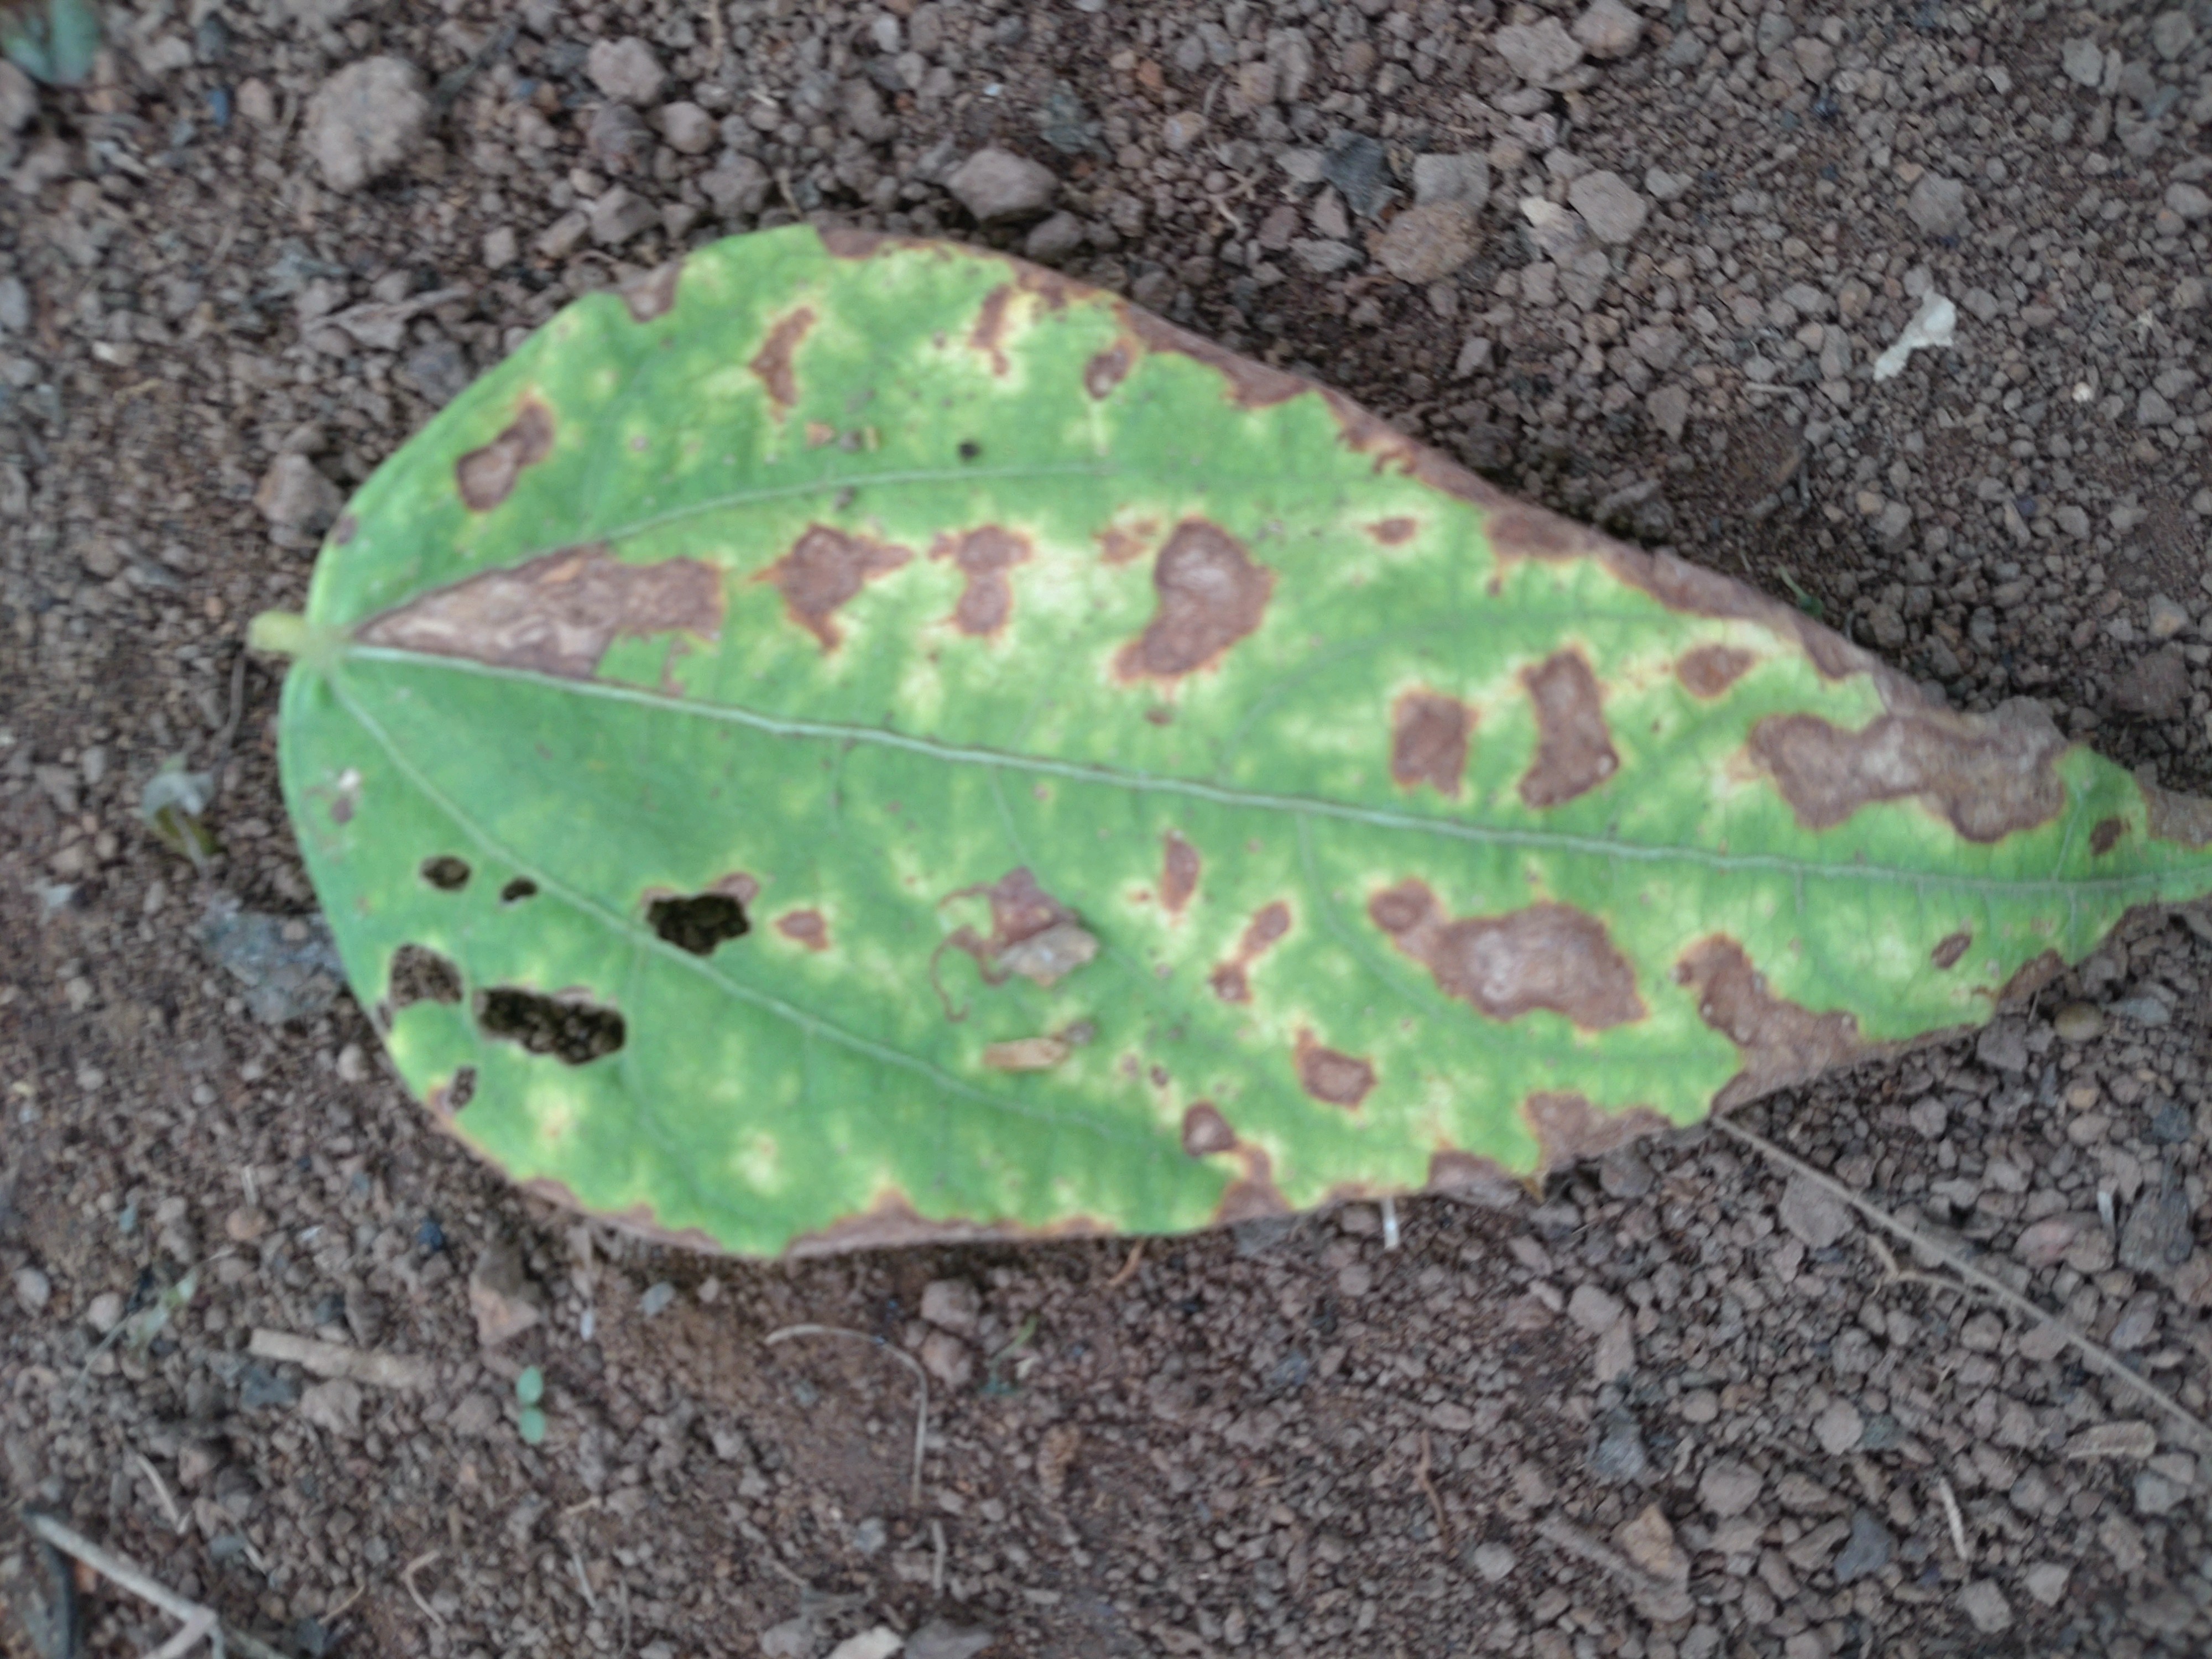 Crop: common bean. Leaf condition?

rust
